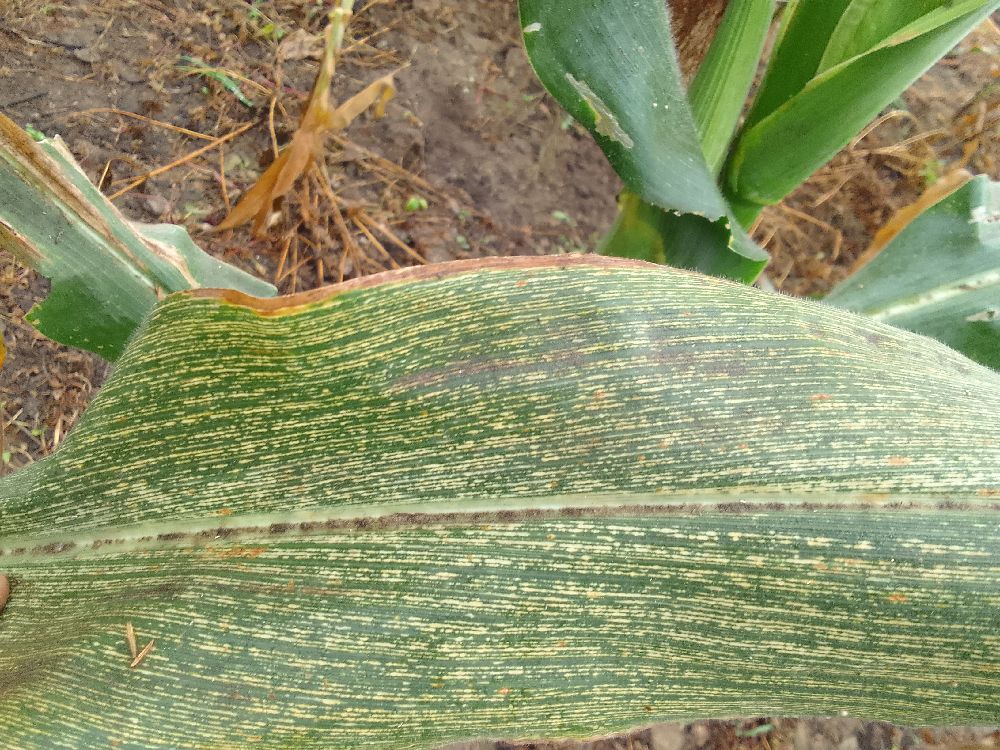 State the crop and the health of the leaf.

maize, maize streak virus
